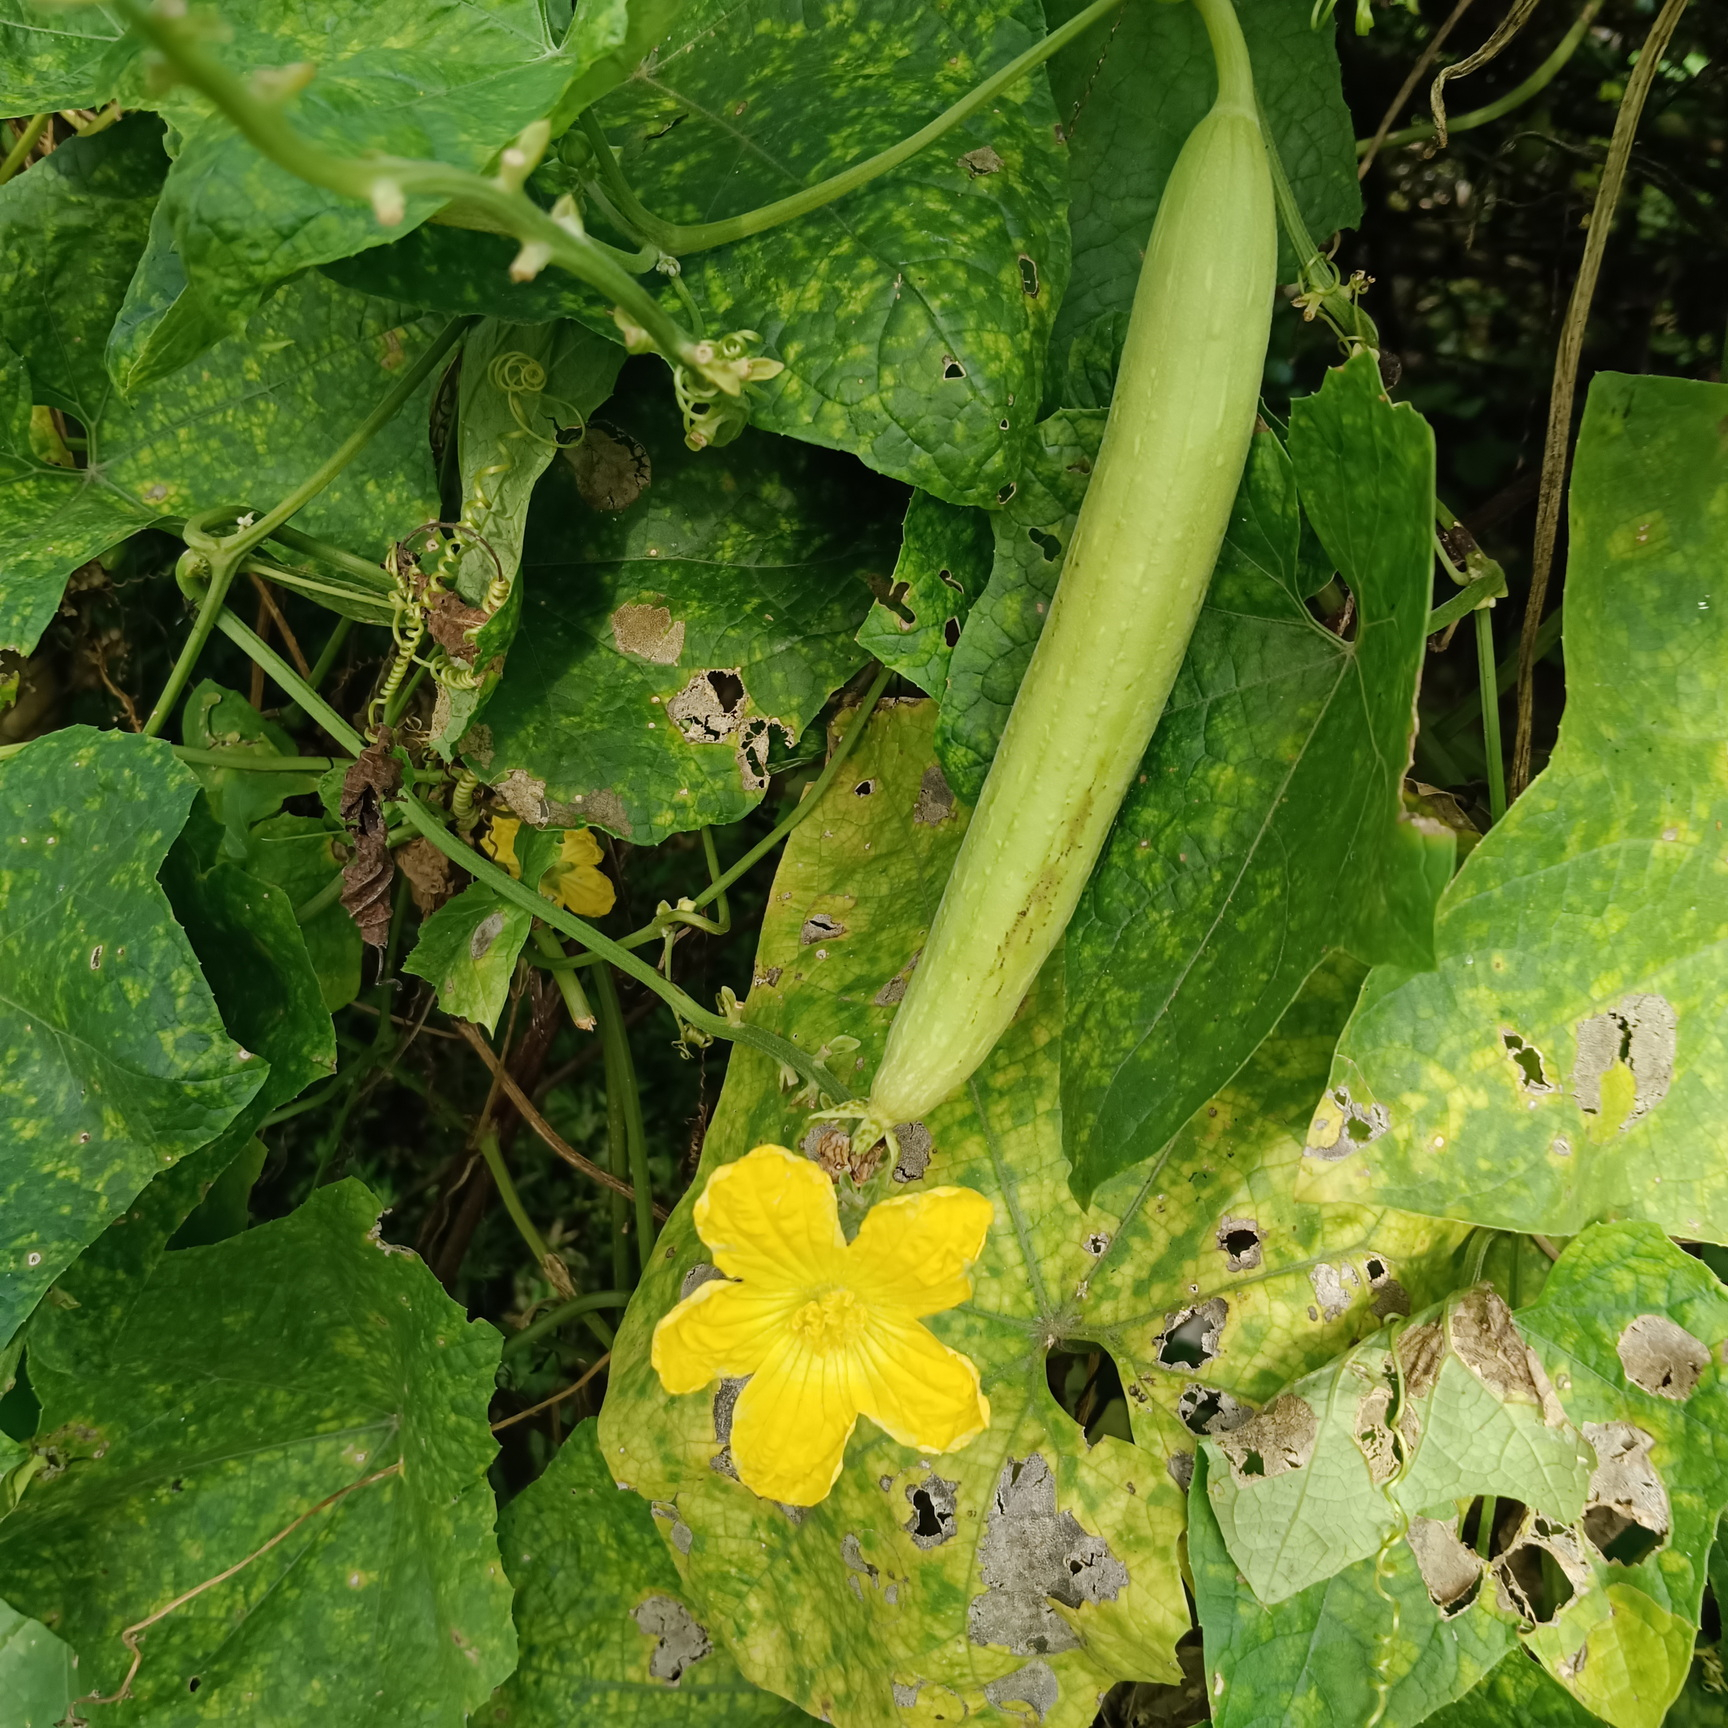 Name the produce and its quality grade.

luffa, fresh
